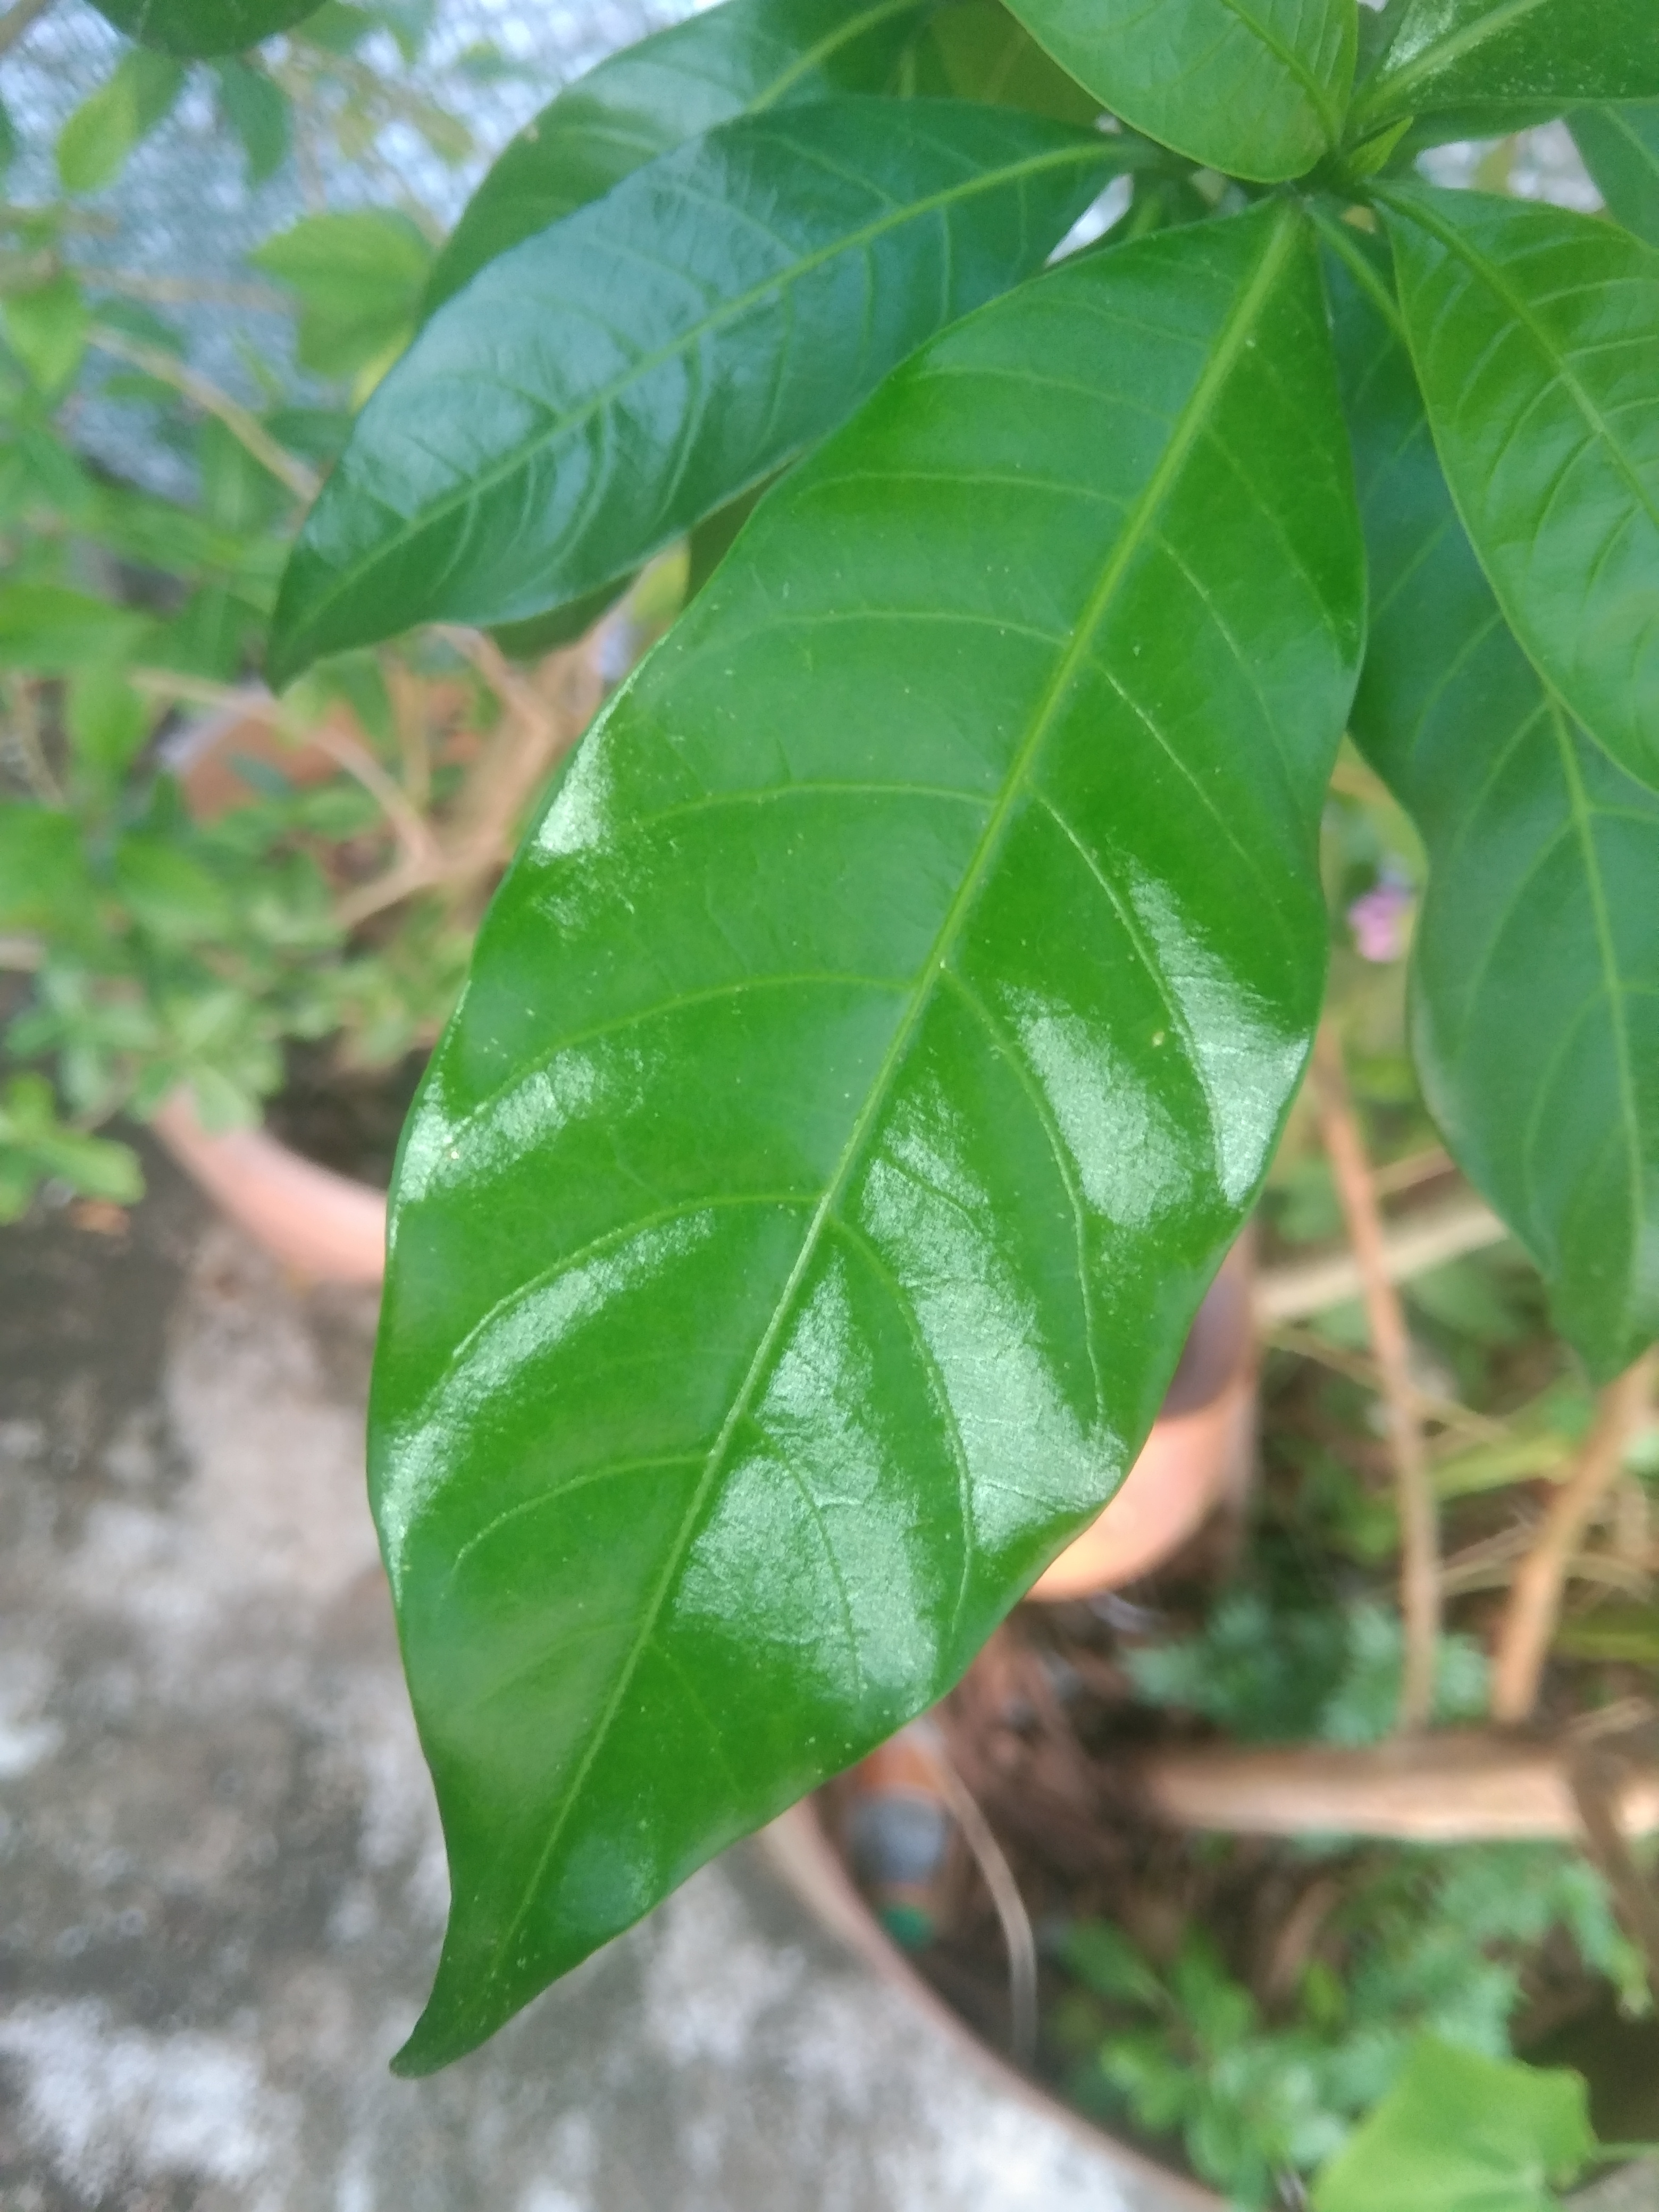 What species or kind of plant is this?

togor
